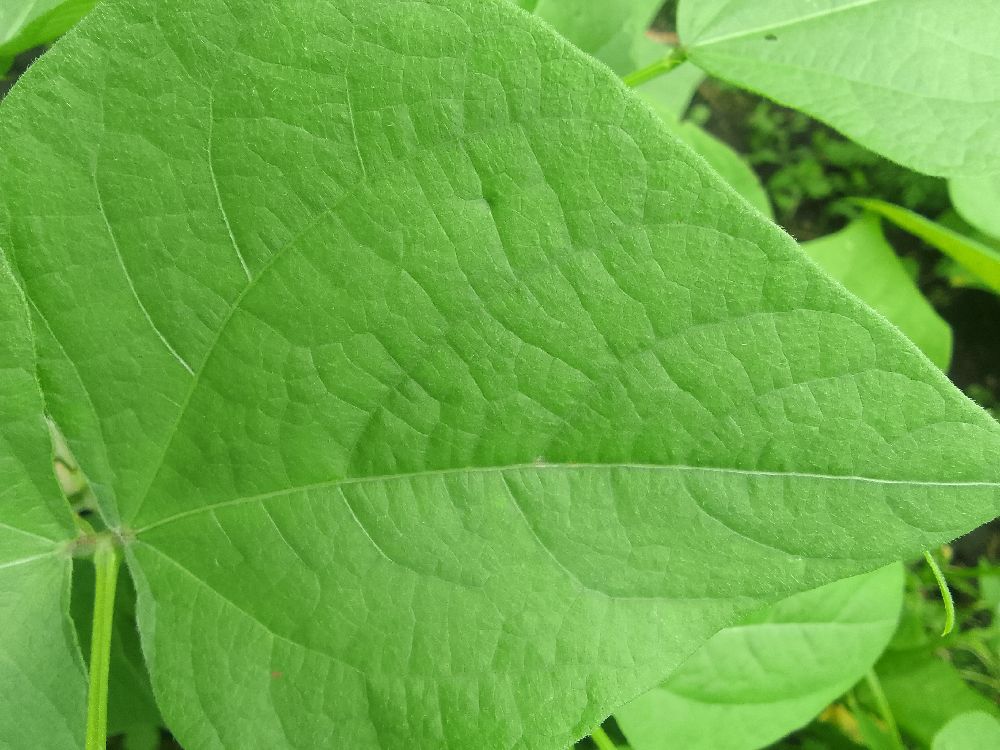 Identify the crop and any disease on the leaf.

common bean, healthy
